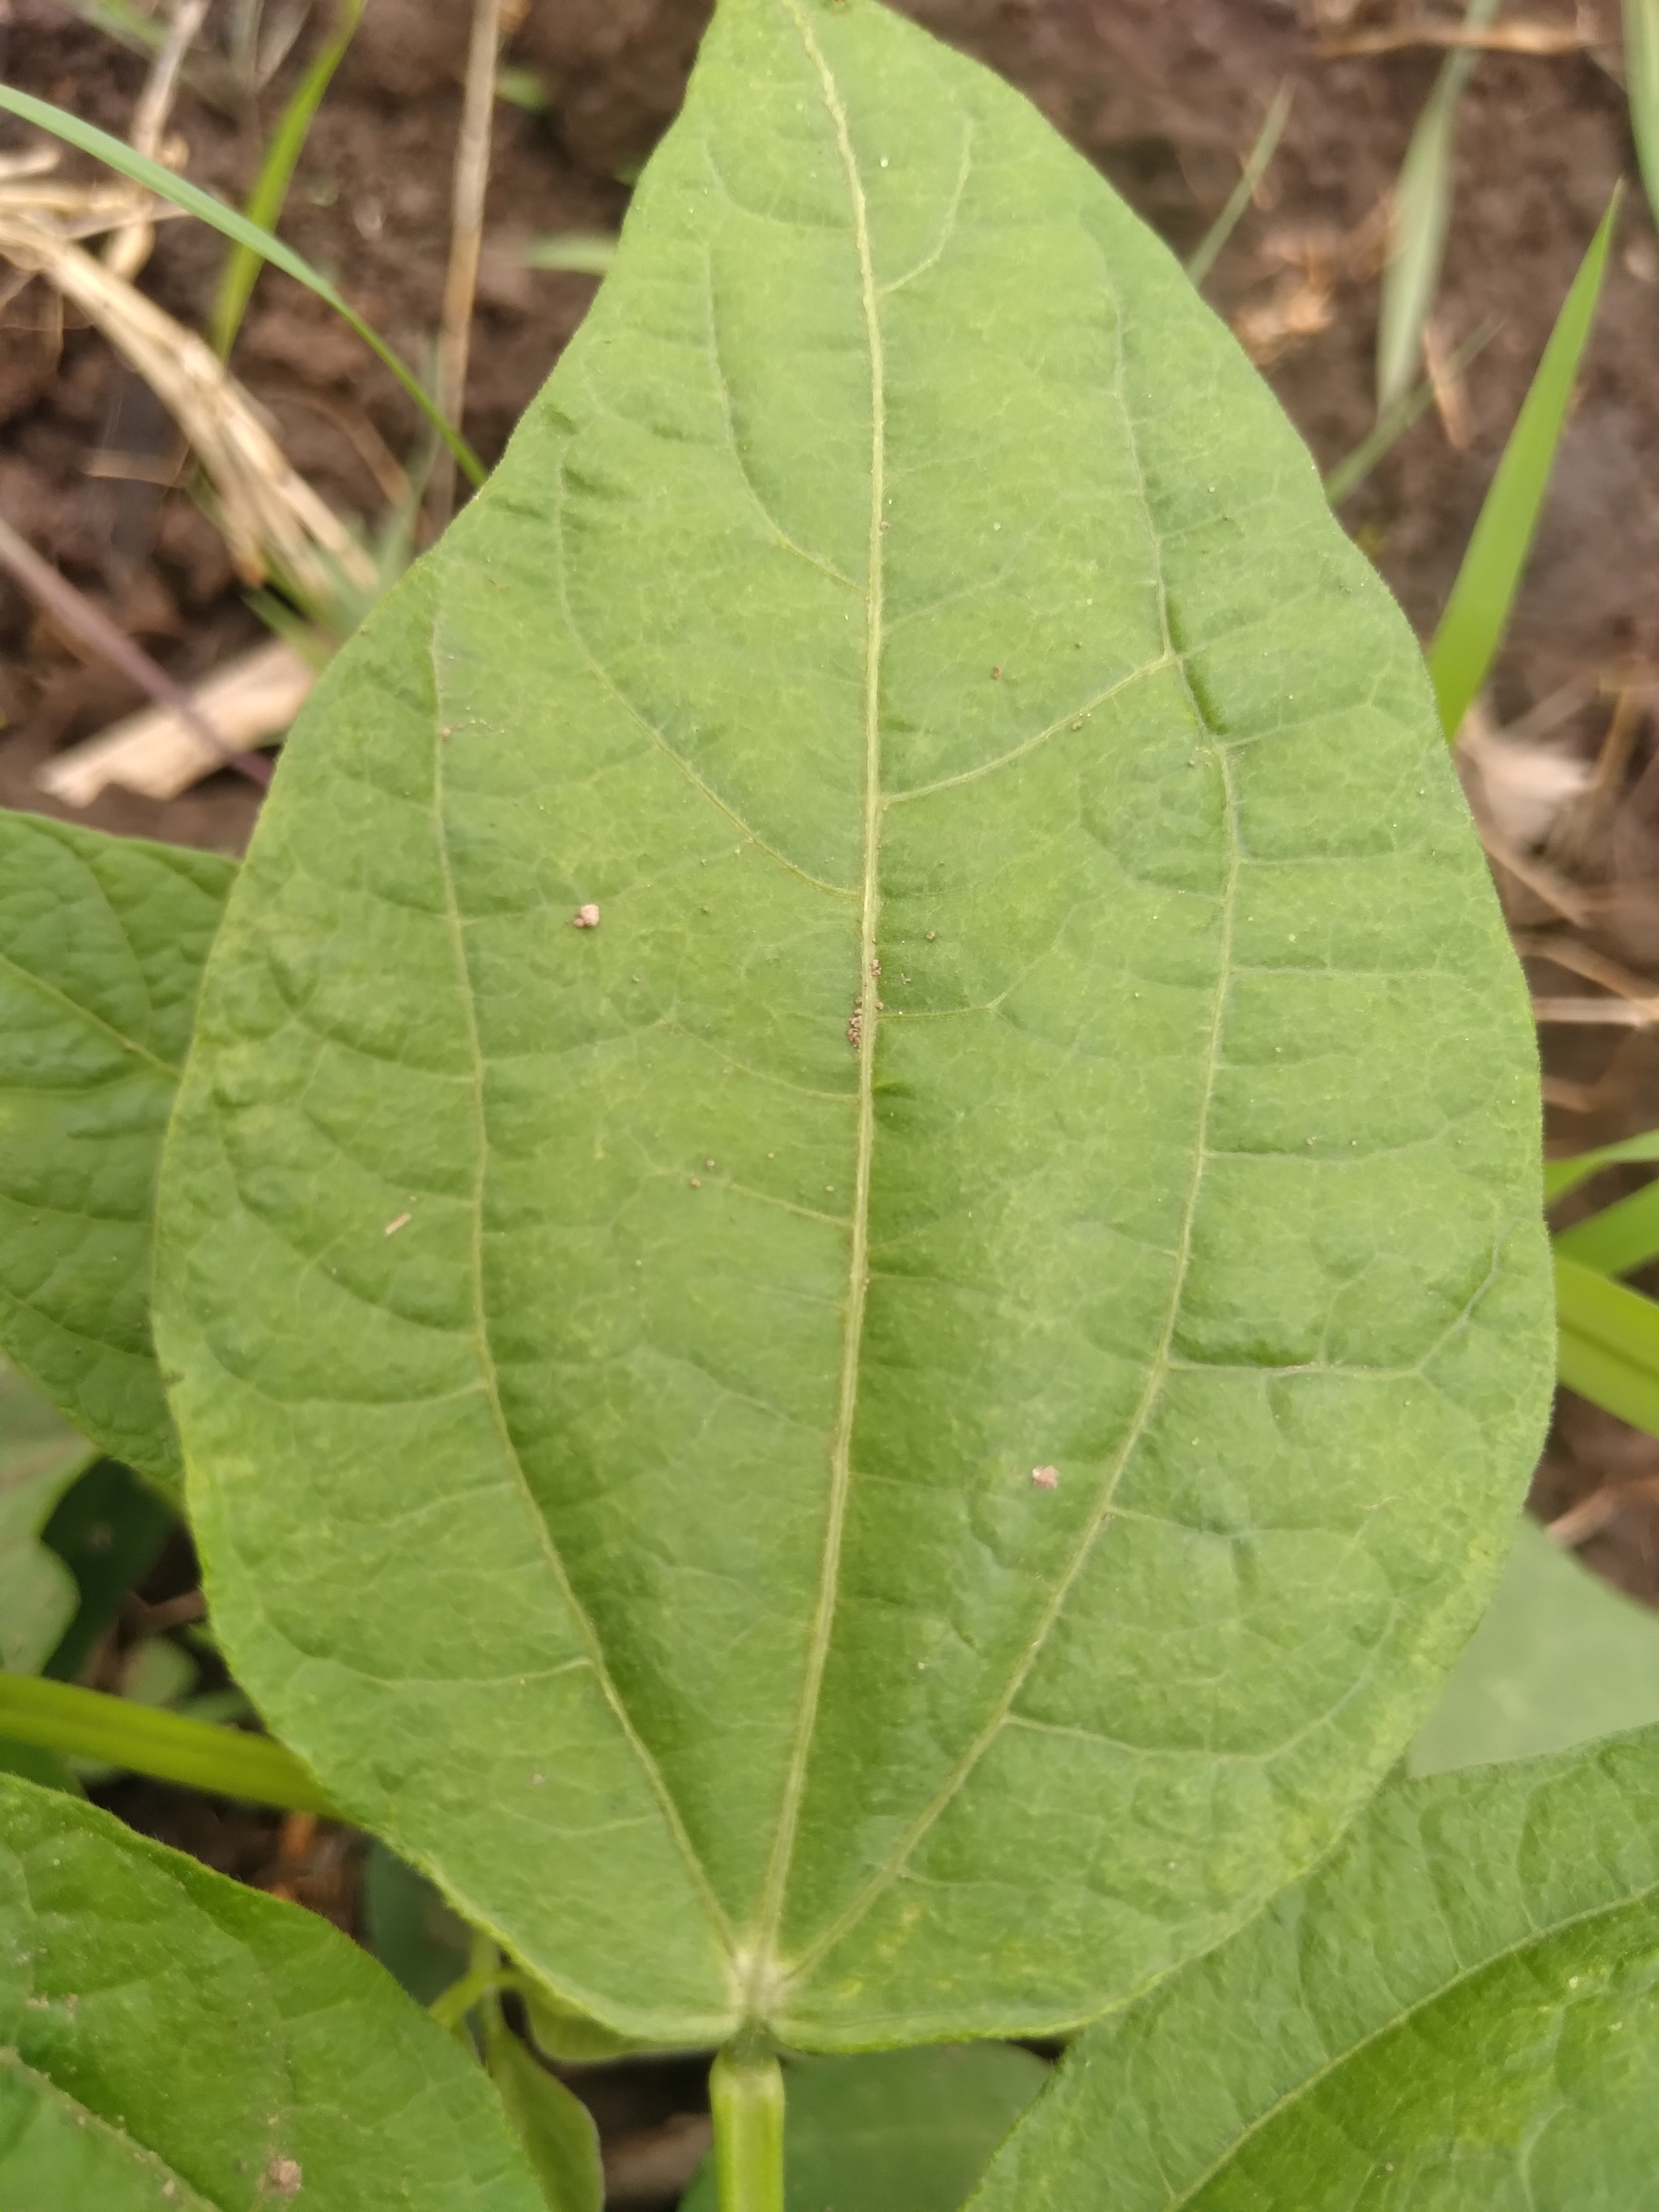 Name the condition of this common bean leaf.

healthy
